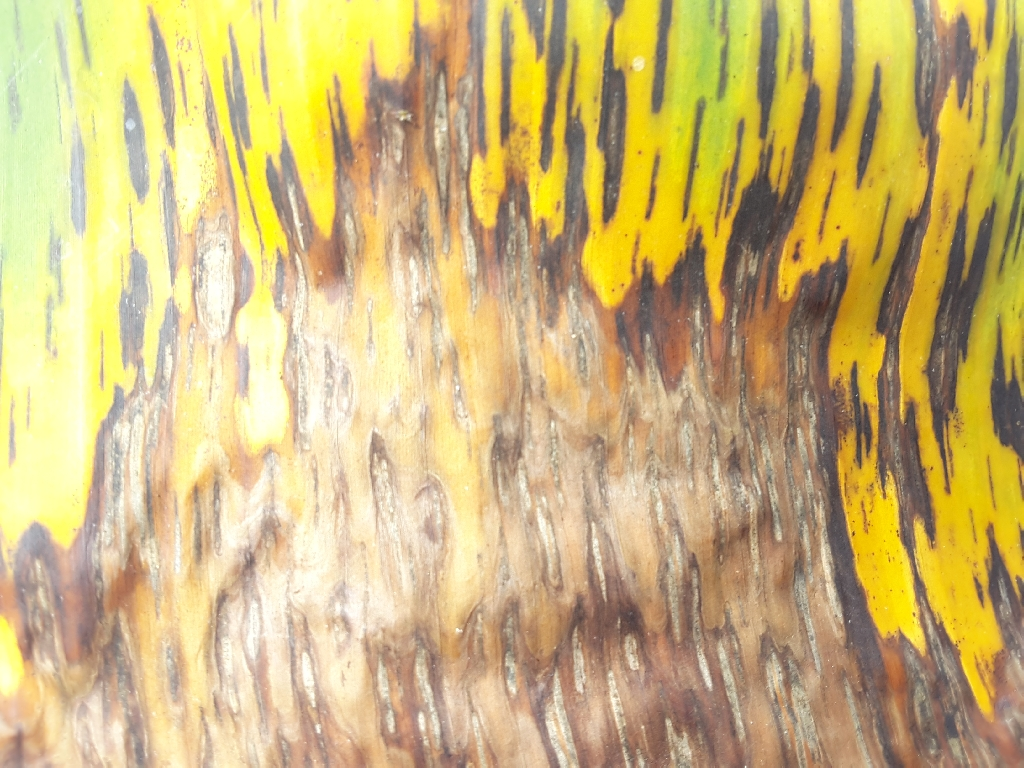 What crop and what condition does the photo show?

banana, black sigatoka
